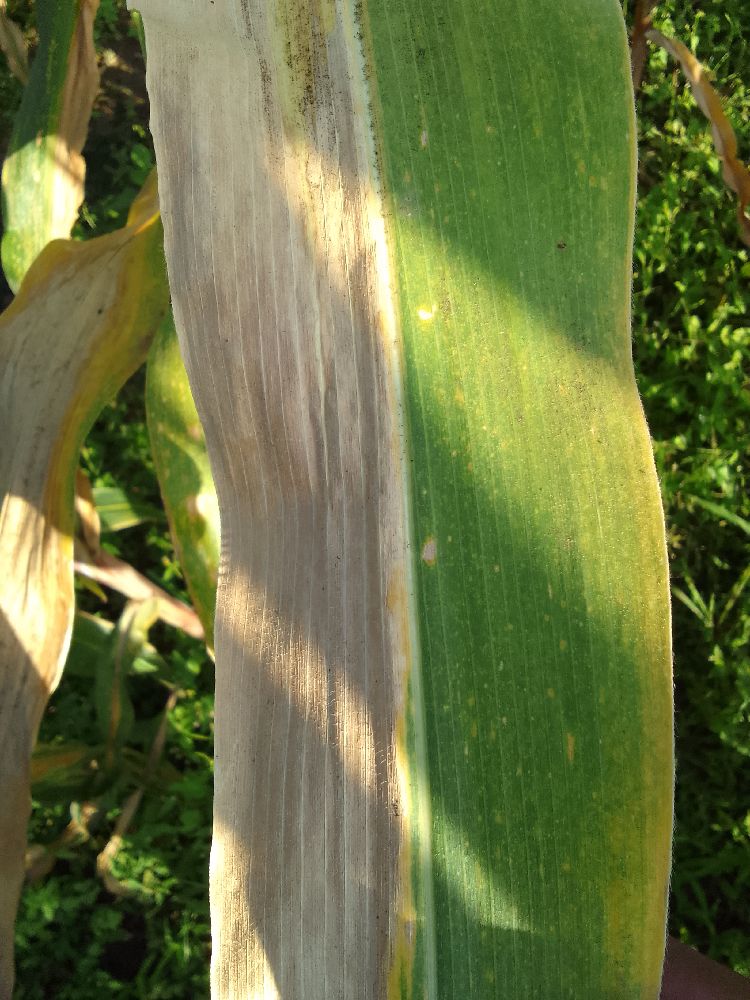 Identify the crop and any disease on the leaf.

maize, maize lethal necrosis
